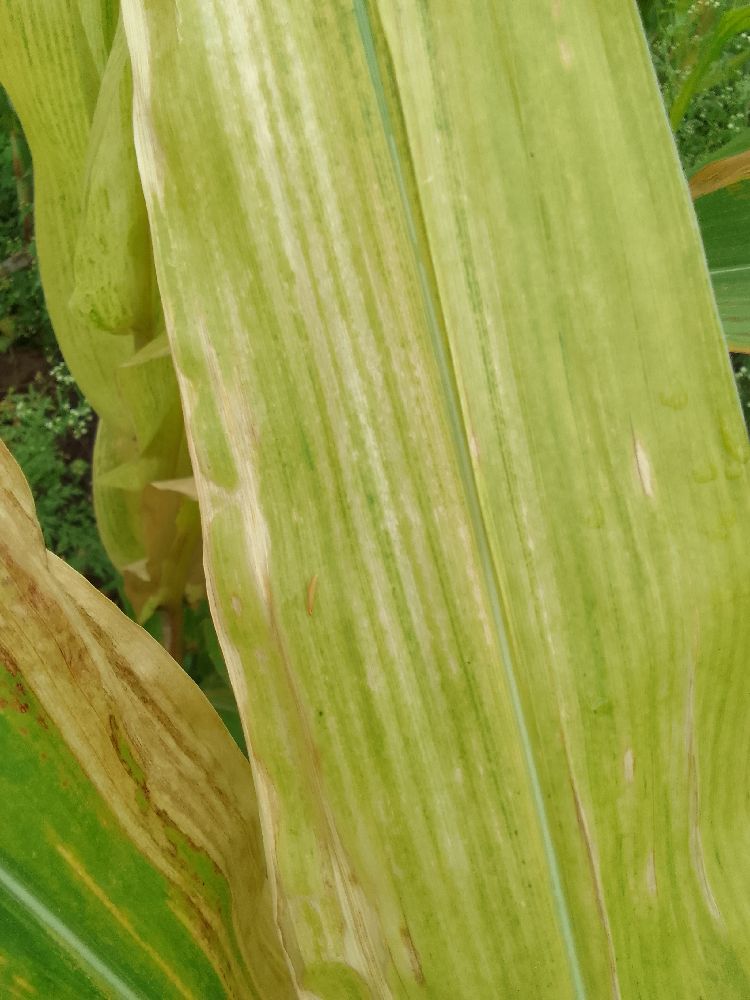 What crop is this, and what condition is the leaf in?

maize, maize lethal necrosis
